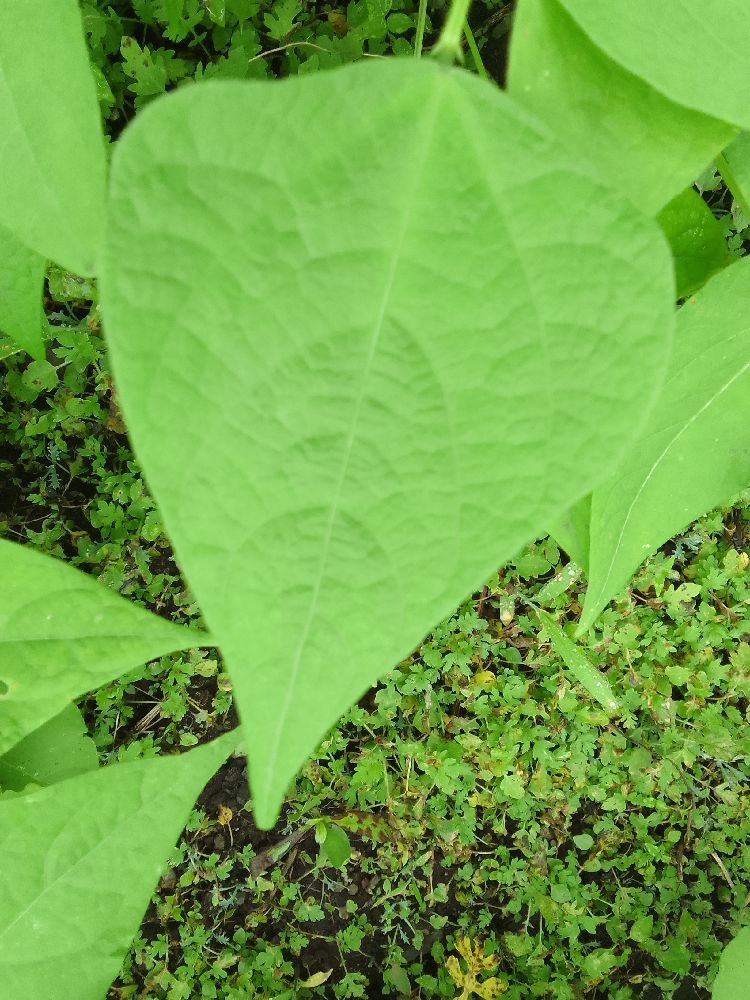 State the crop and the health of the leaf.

common bean, healthy
